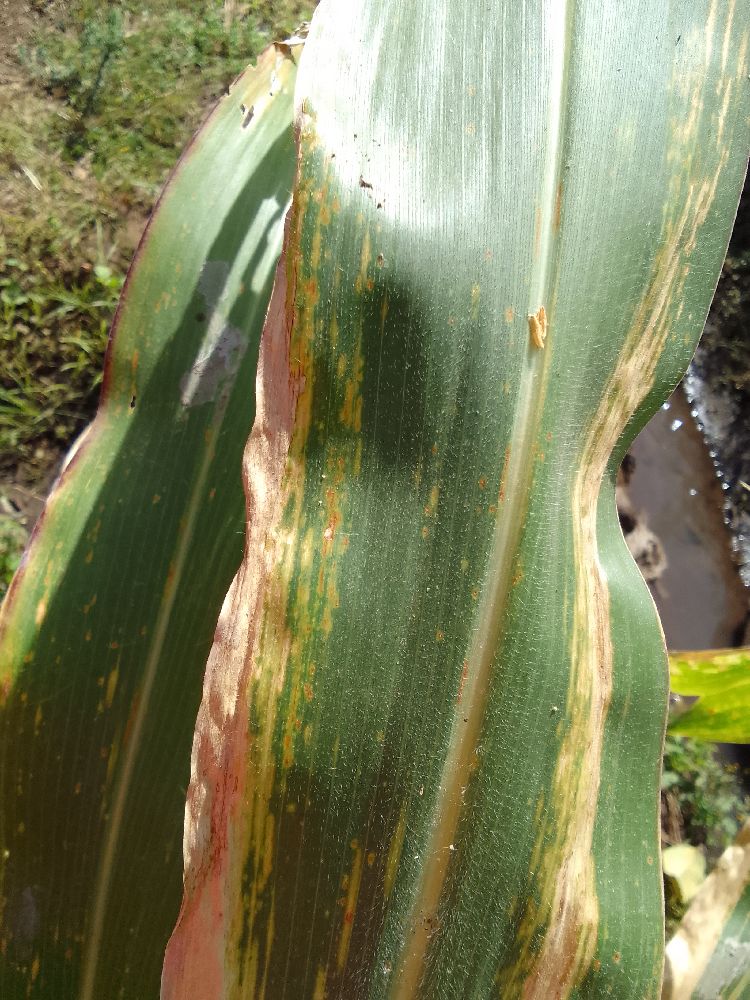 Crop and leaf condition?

maize, maize lethal necrosis
